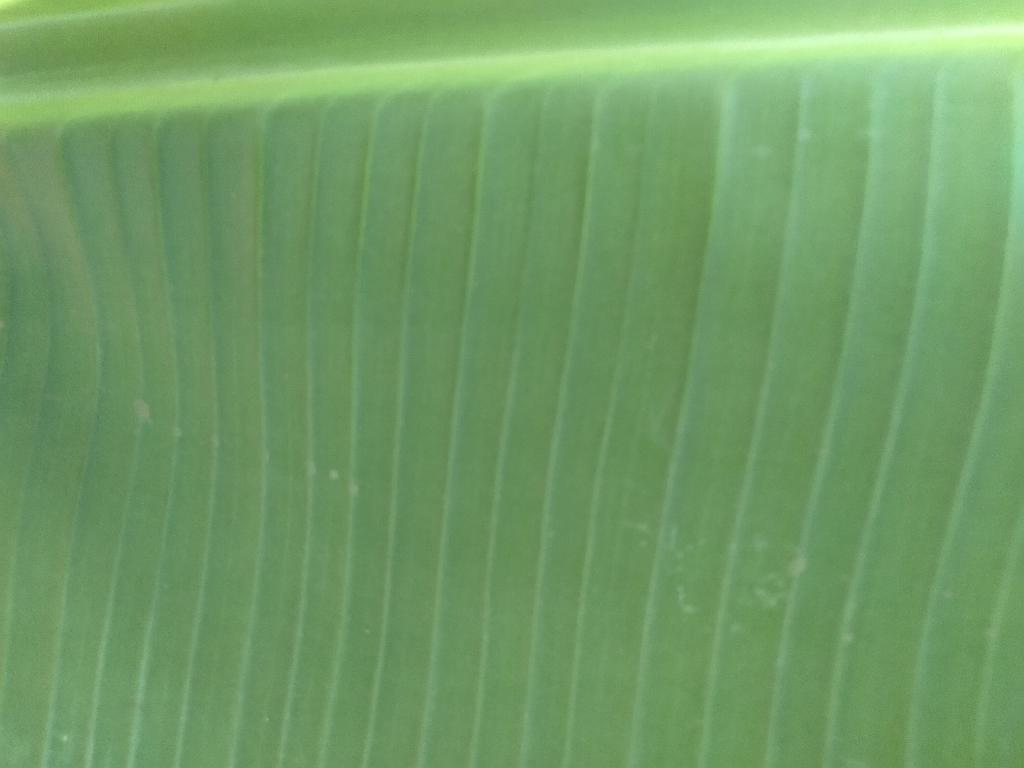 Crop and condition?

banana, healthy
